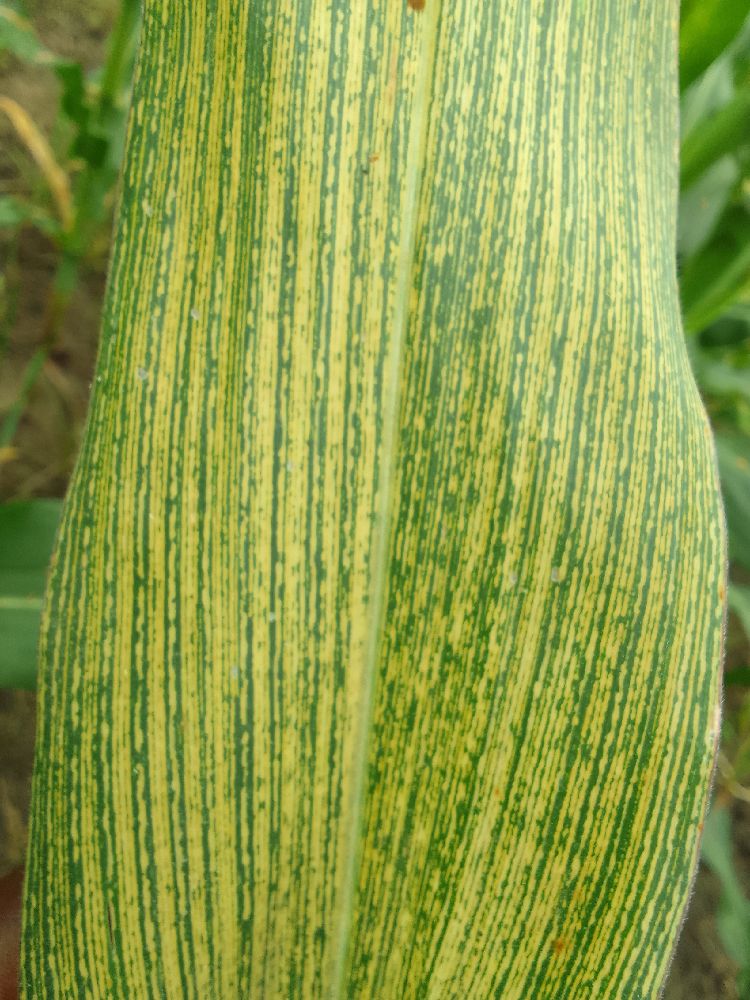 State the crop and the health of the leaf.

maize, maize streak virus
